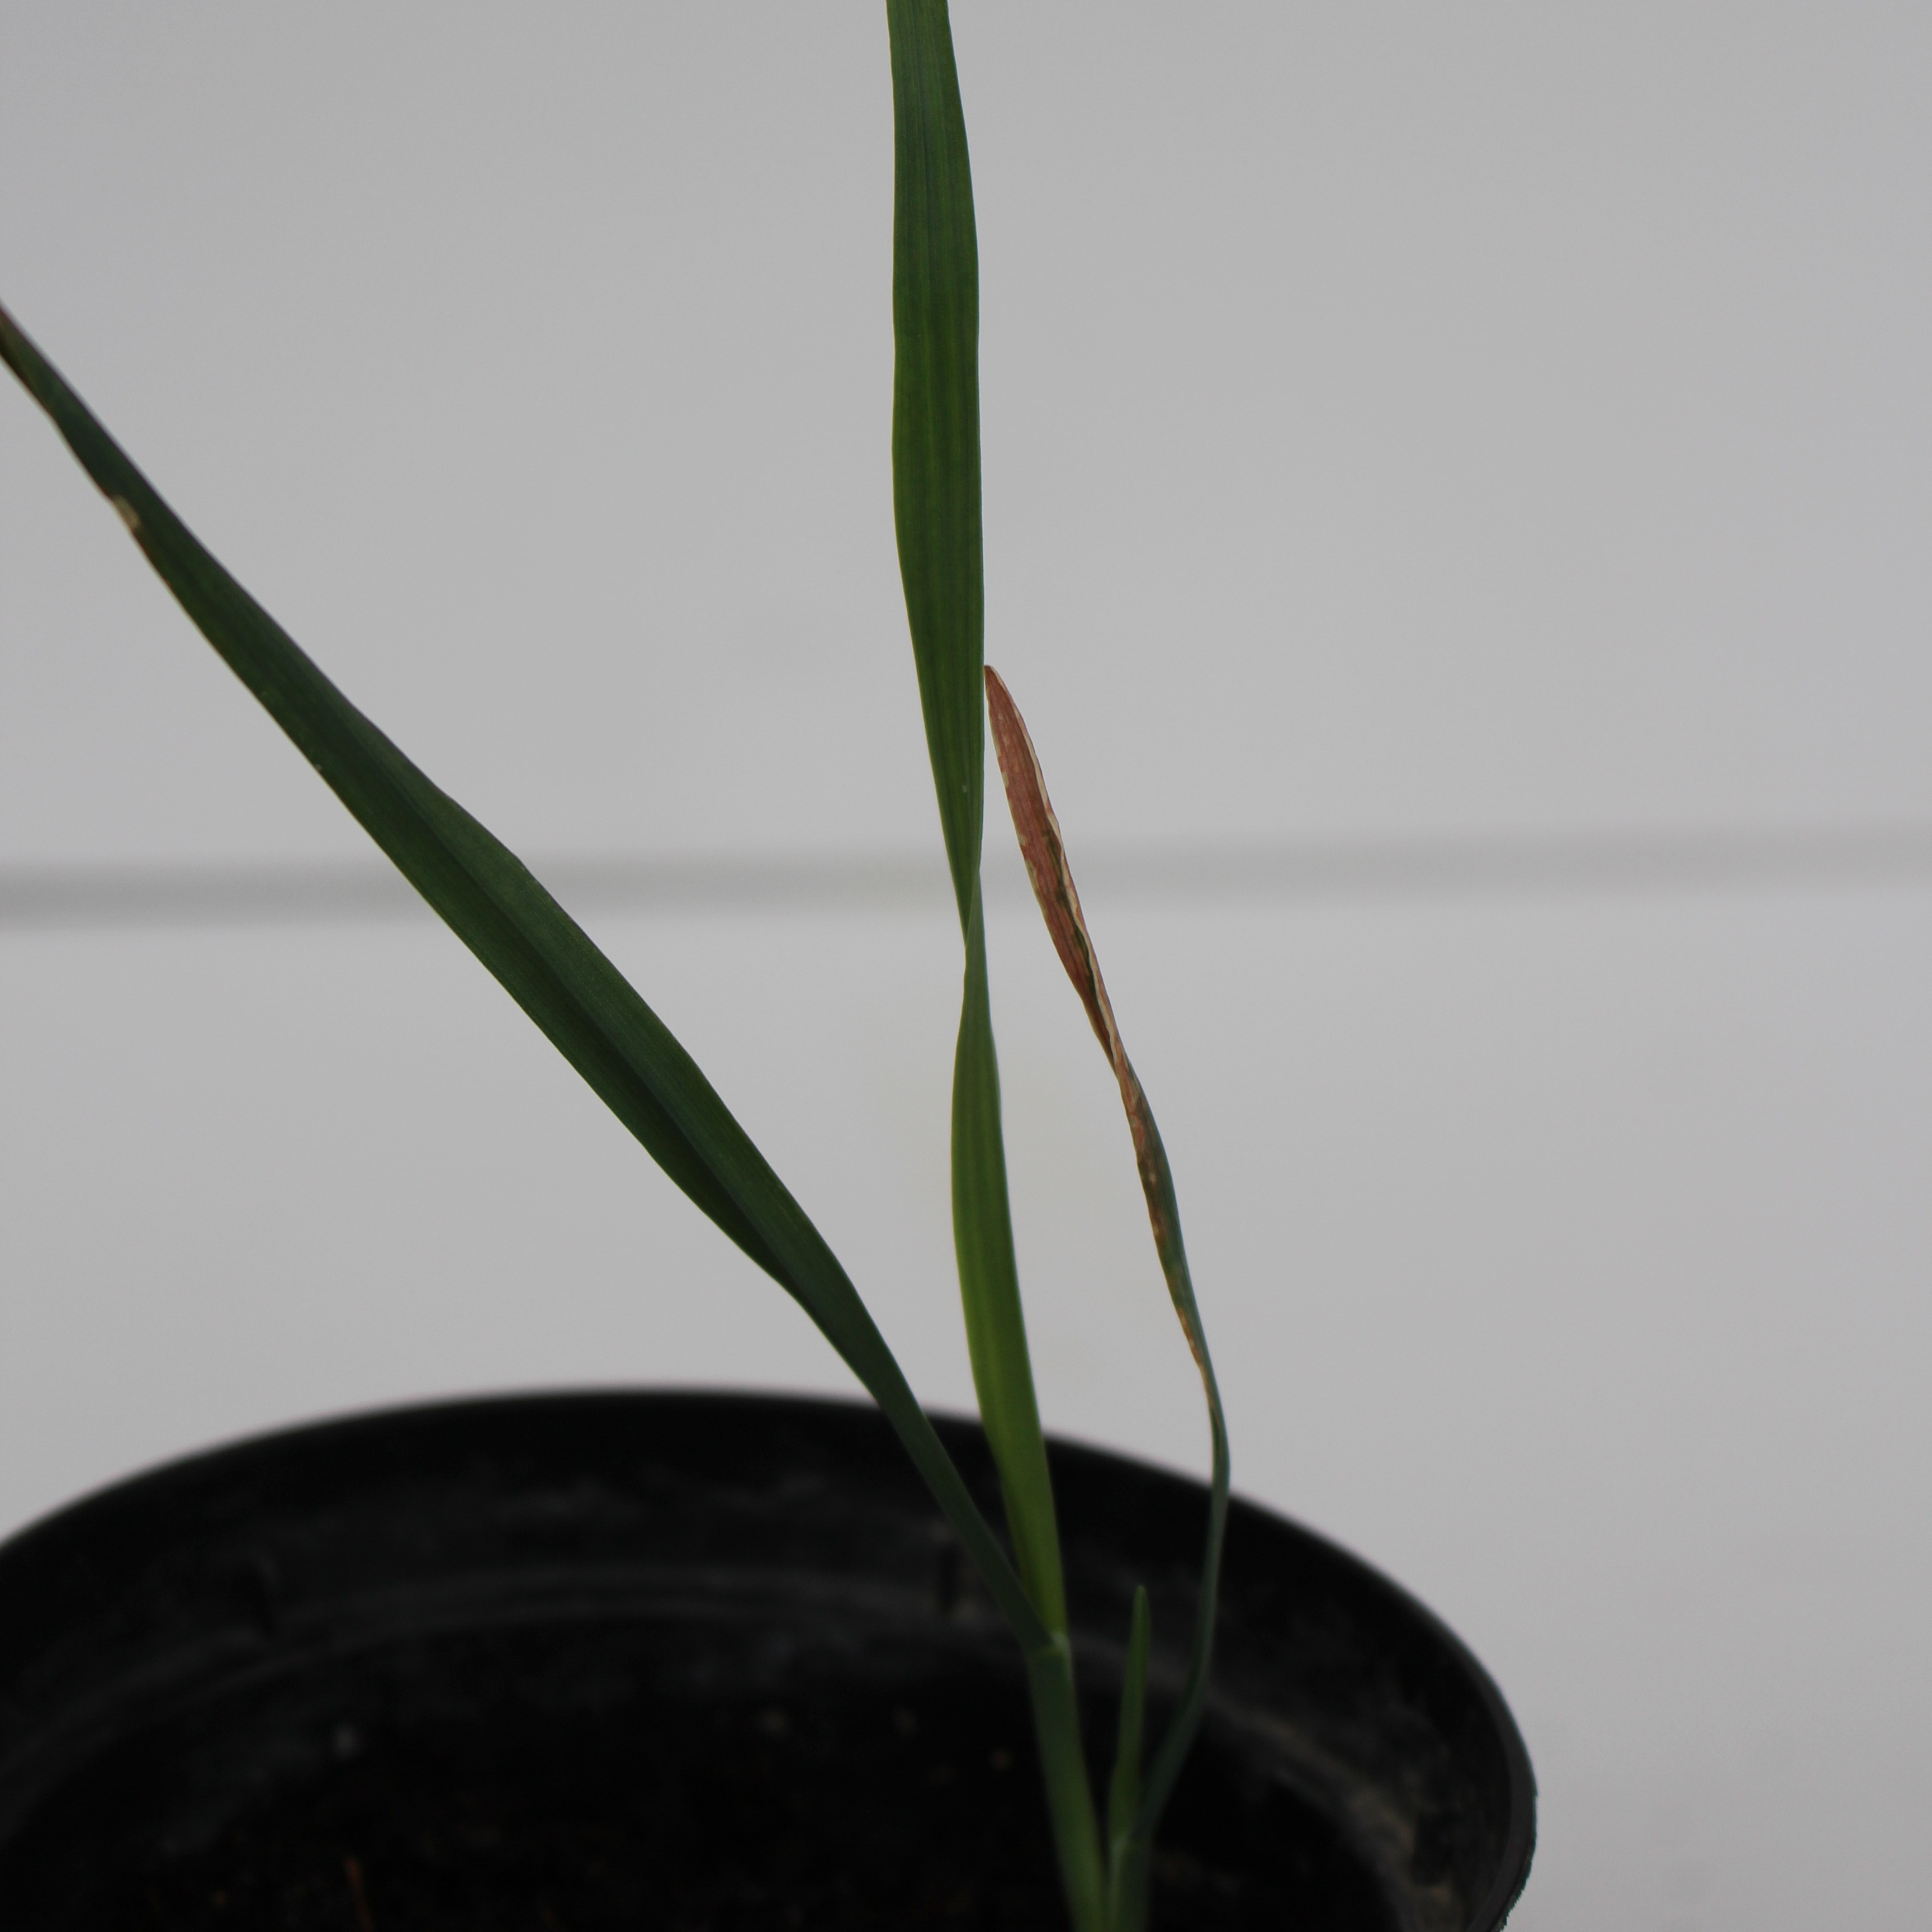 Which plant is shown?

Avena sterilis
